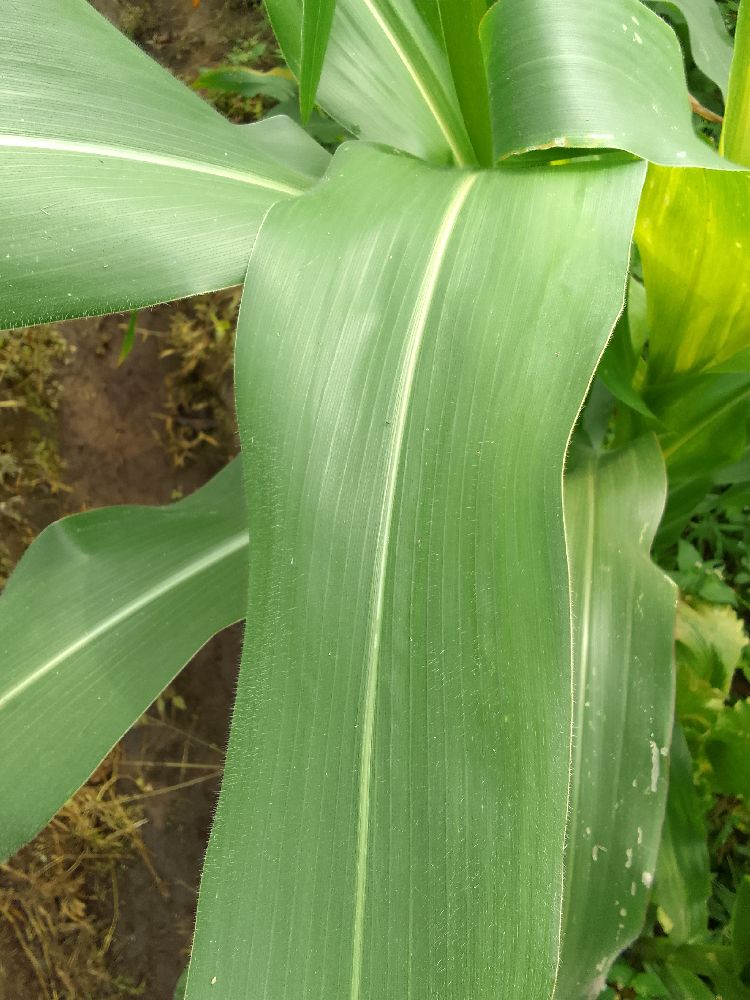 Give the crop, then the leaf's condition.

maize, healthy
